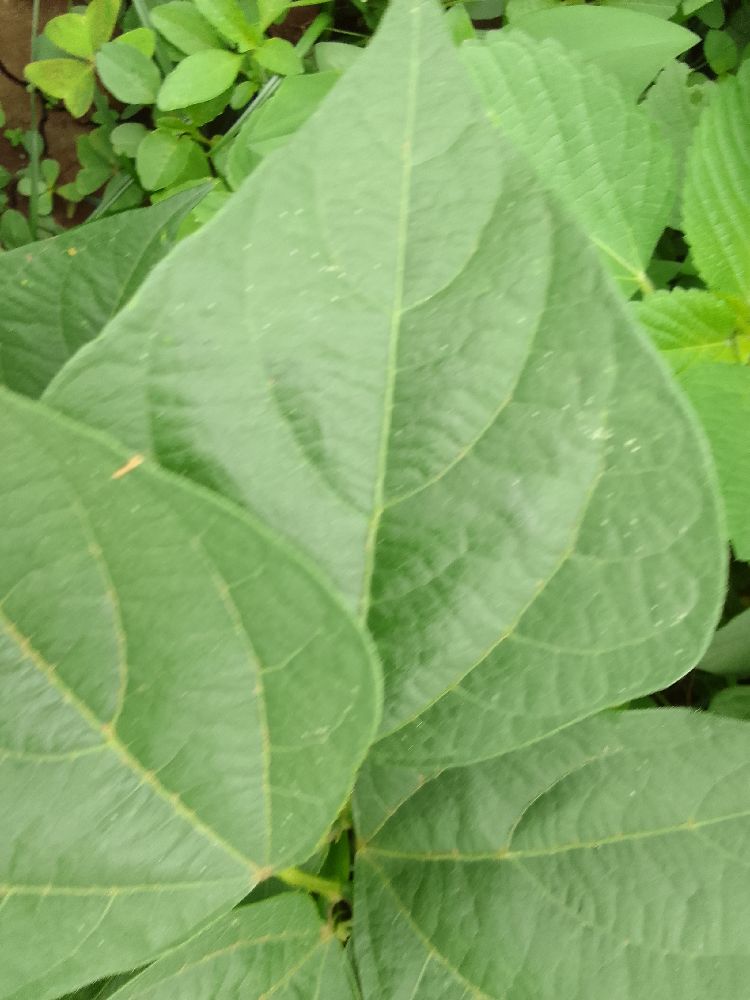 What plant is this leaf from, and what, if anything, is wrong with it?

common bean, healthy
